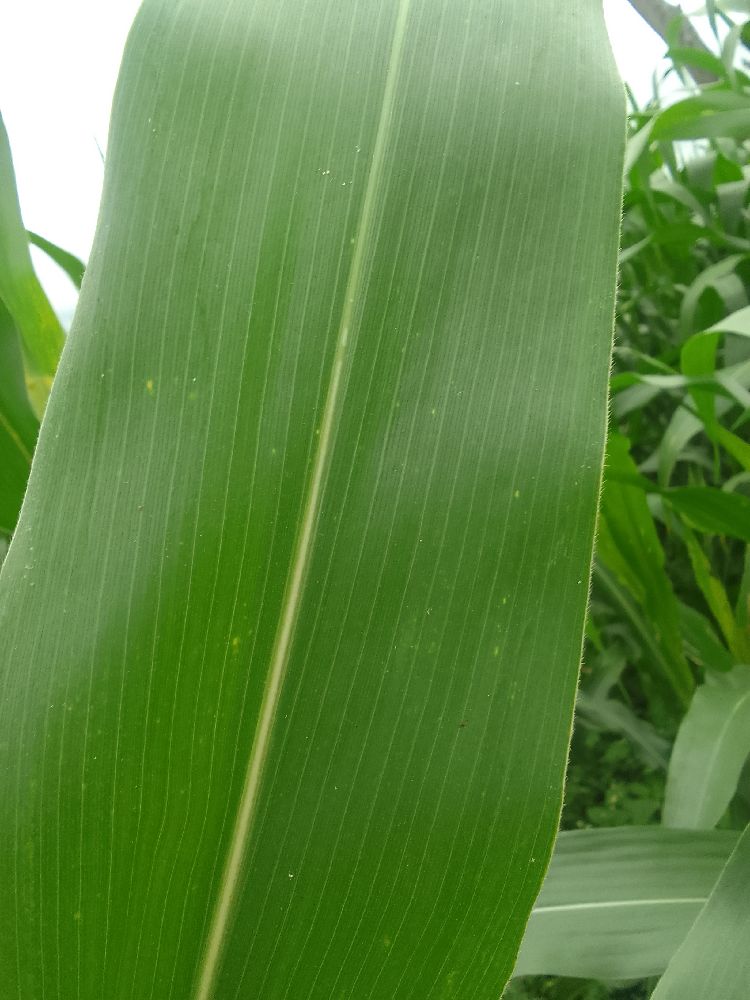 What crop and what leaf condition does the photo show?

maize, healthy
